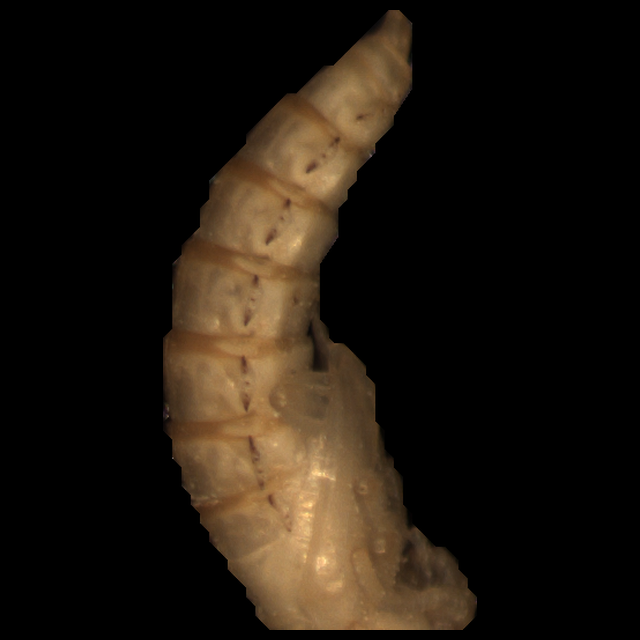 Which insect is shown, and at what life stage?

mealworm pupa
